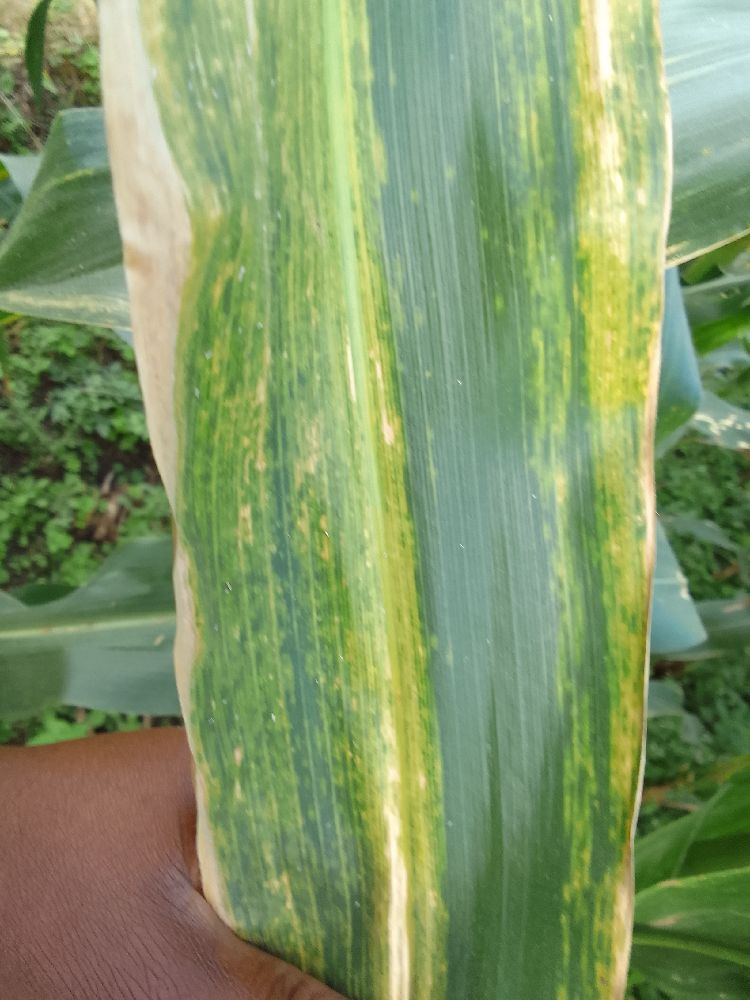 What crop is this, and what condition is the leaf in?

maize, maize lethal necrosis
